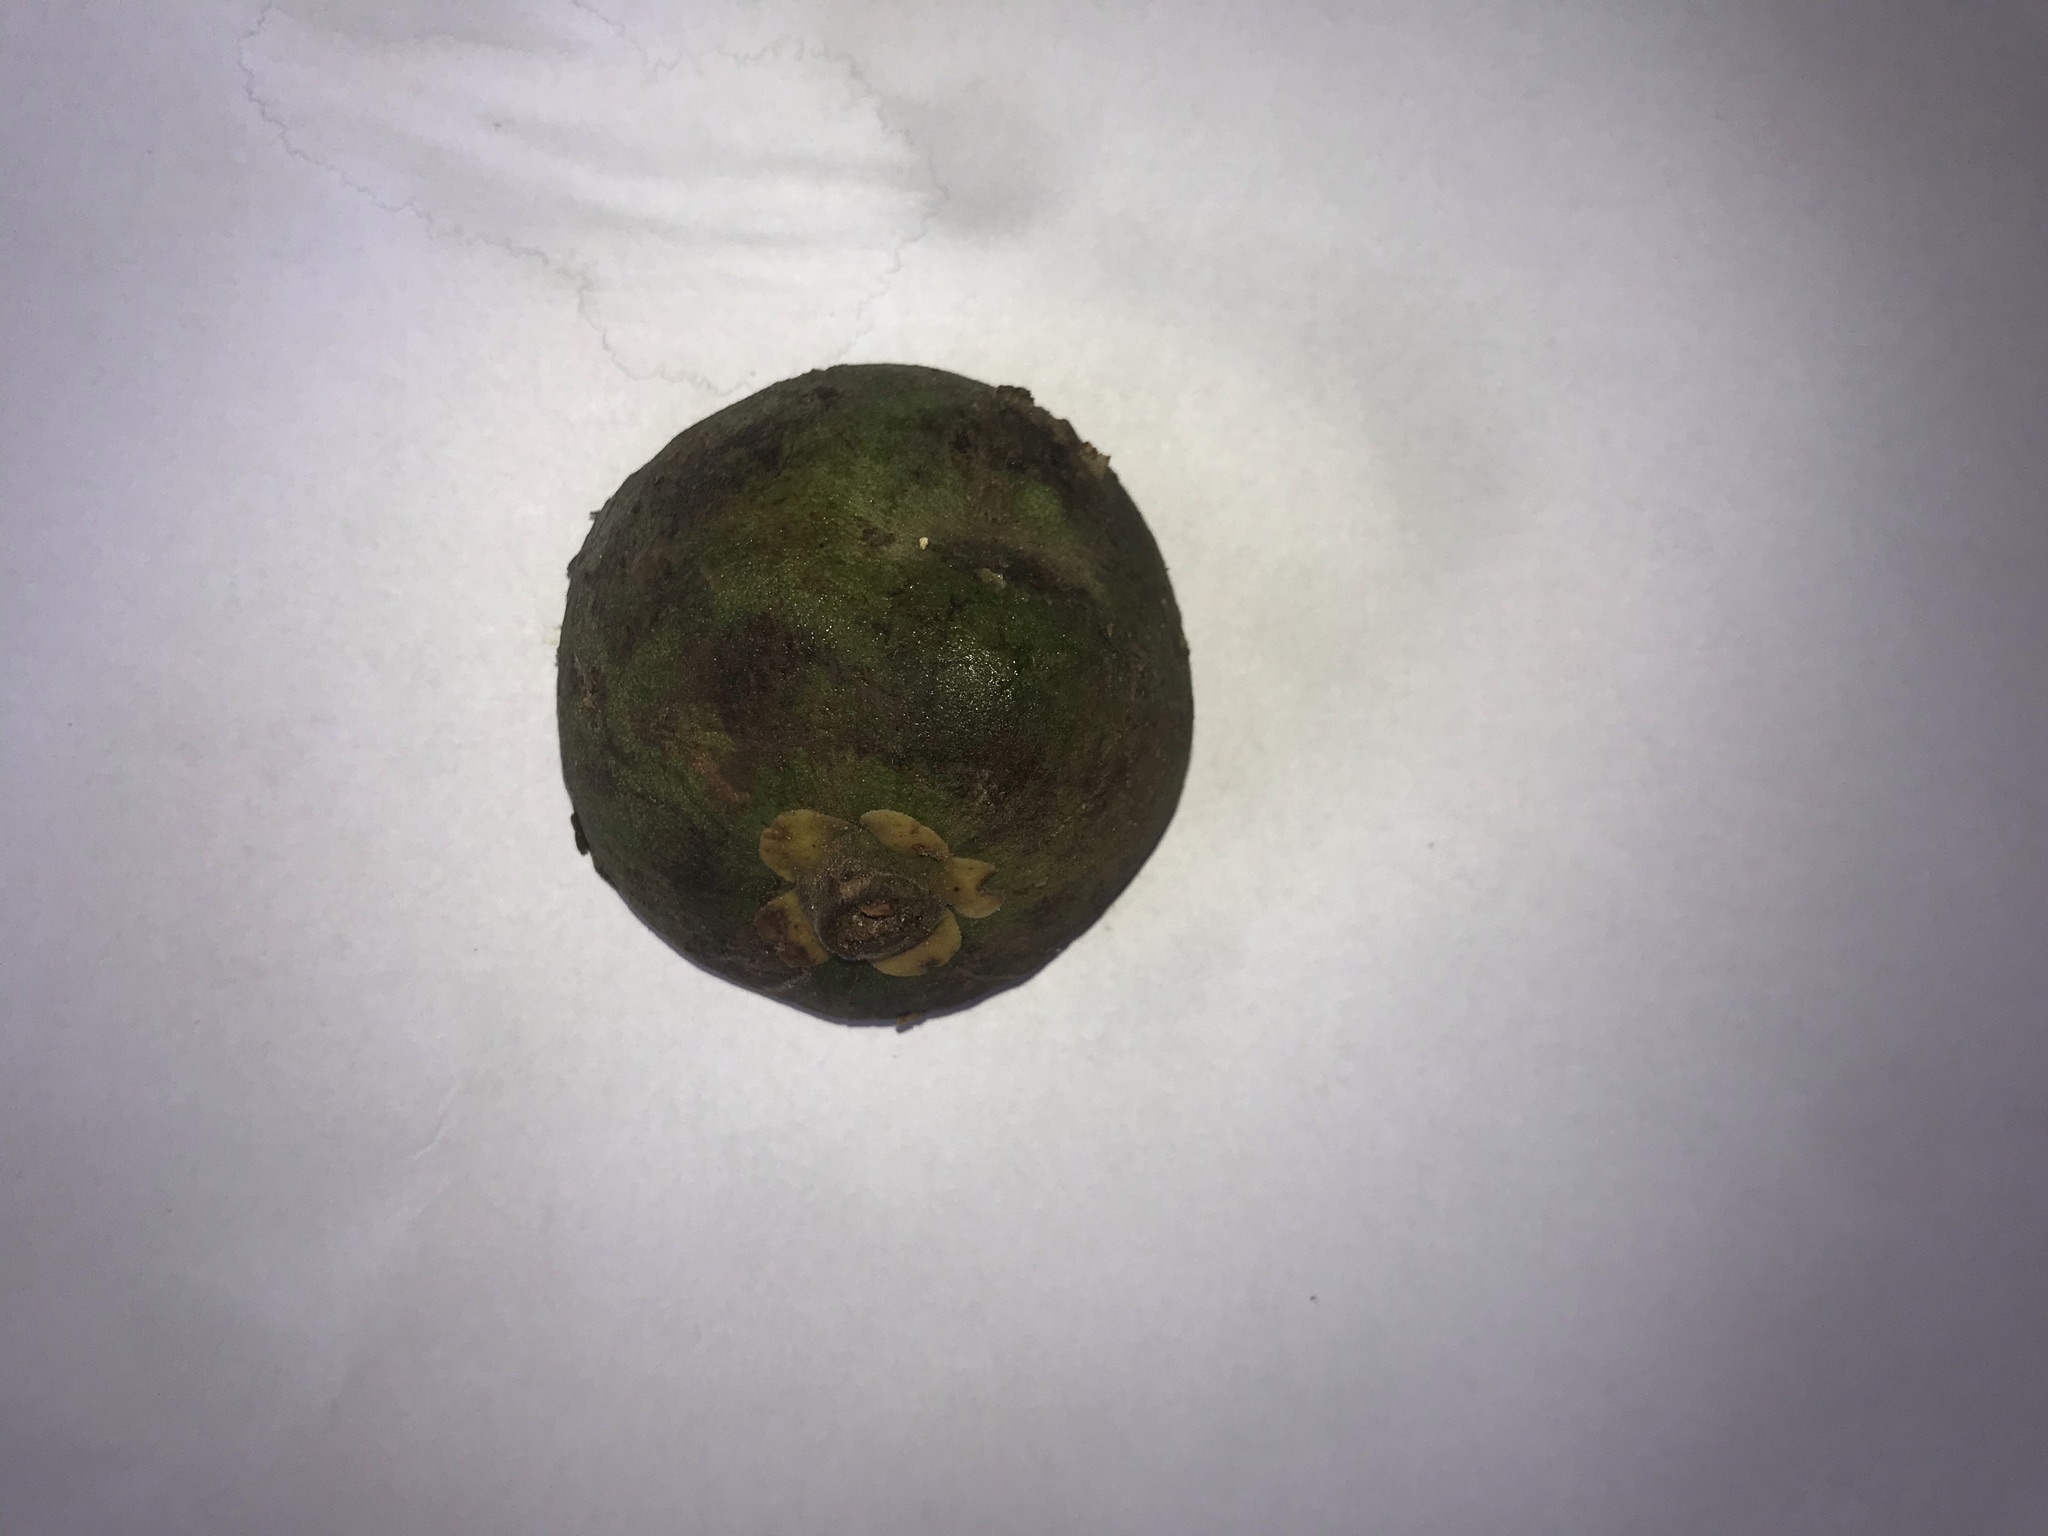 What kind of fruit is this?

pequi
